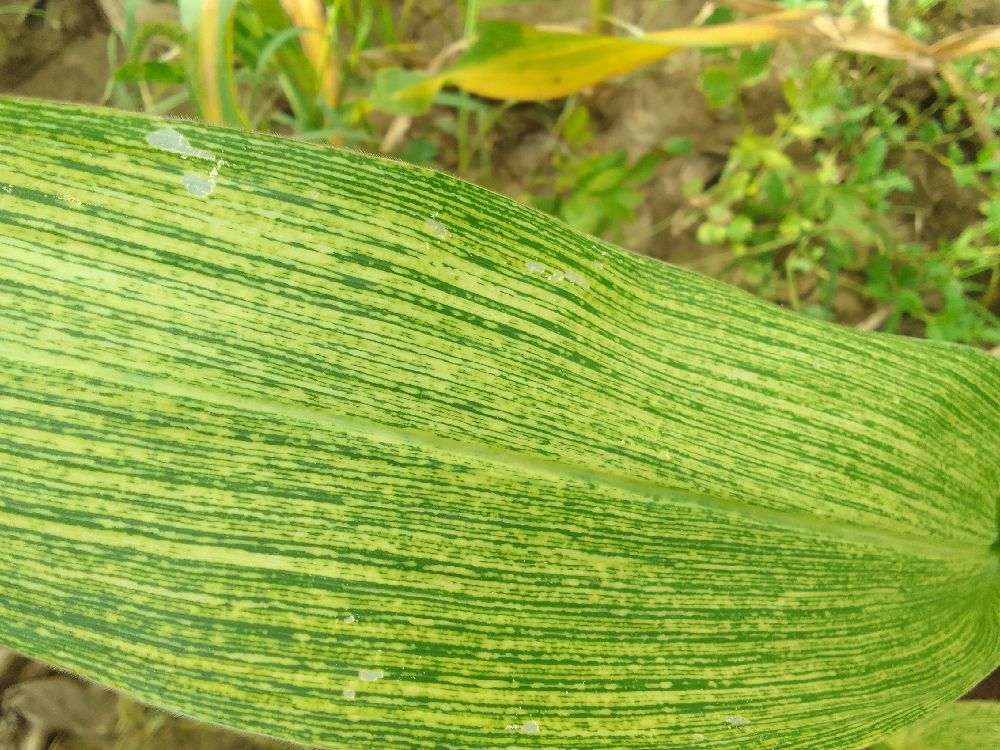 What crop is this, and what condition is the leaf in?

maize, maize streak virus
